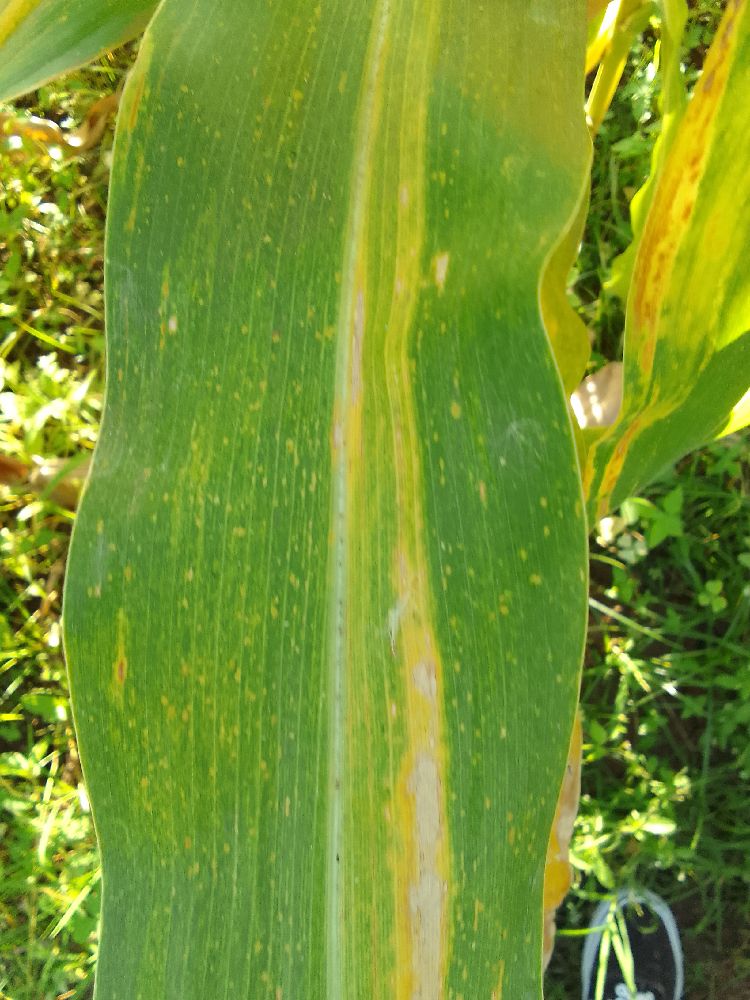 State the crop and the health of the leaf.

maize, maize lethal necrosis
